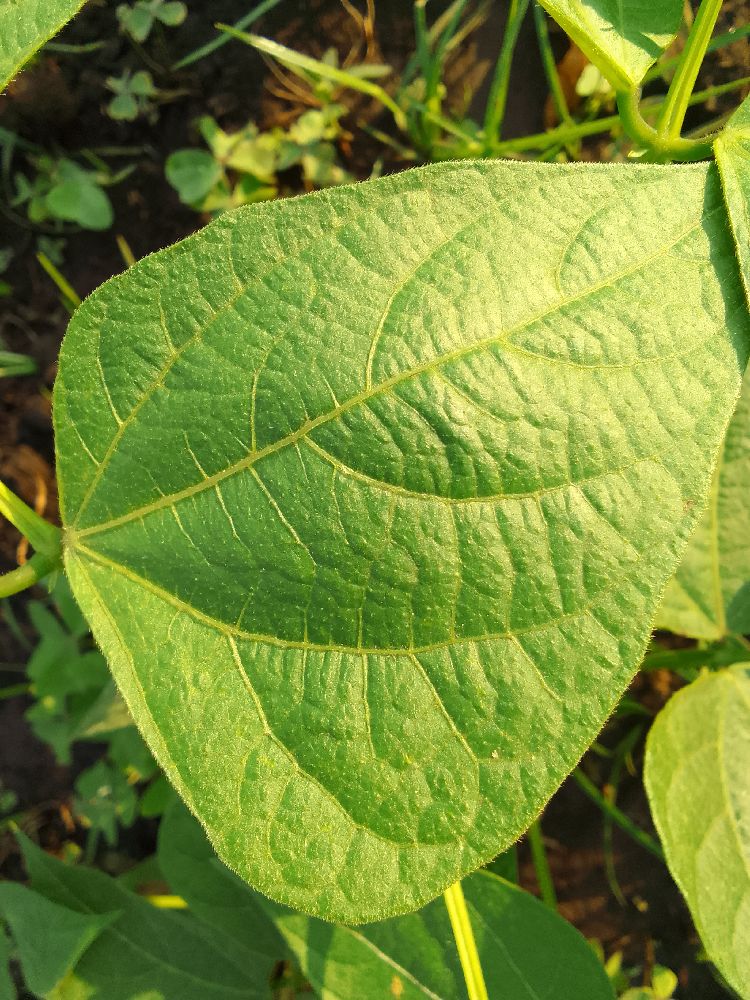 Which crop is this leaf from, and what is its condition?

common bean, healthy
